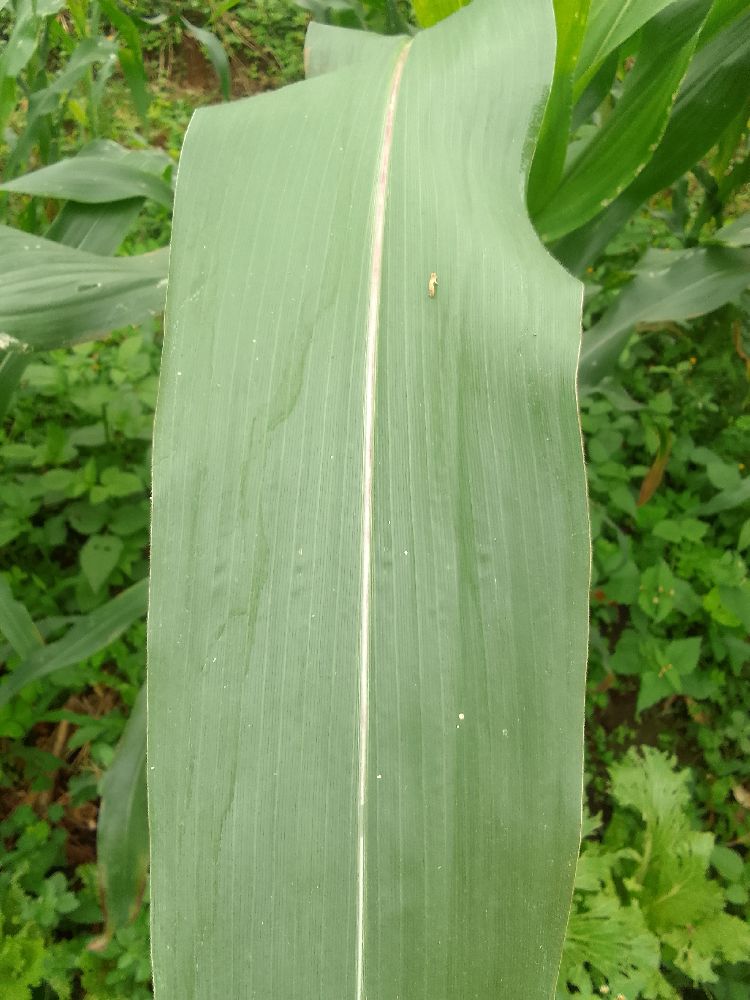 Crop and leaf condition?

maize, healthy
